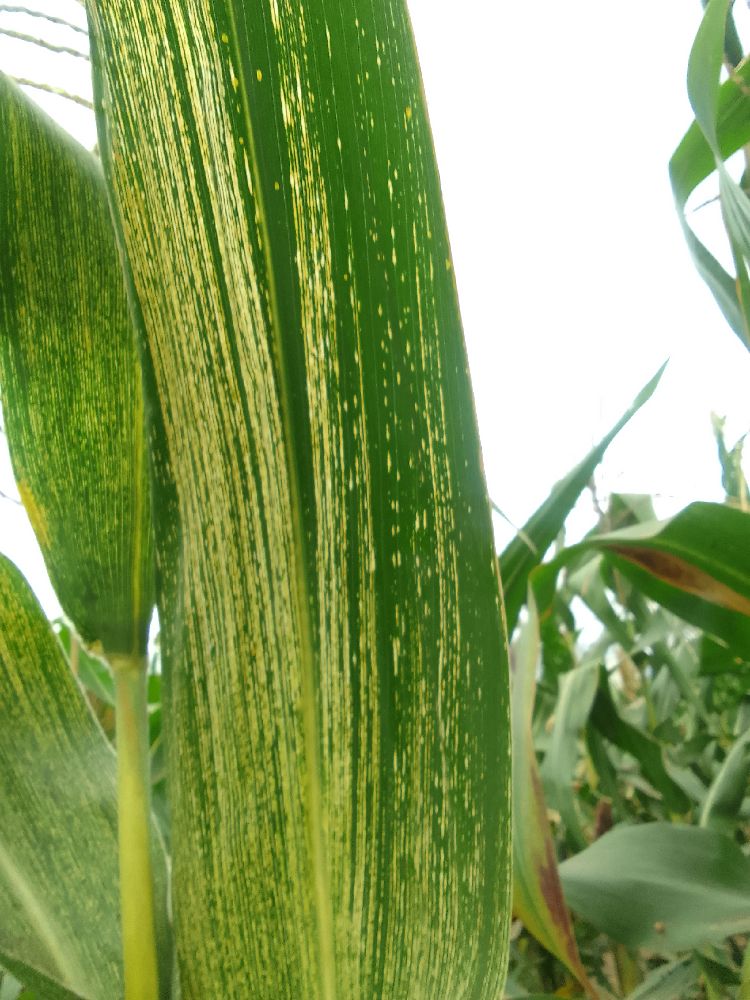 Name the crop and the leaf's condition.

maize, maize streak virus
